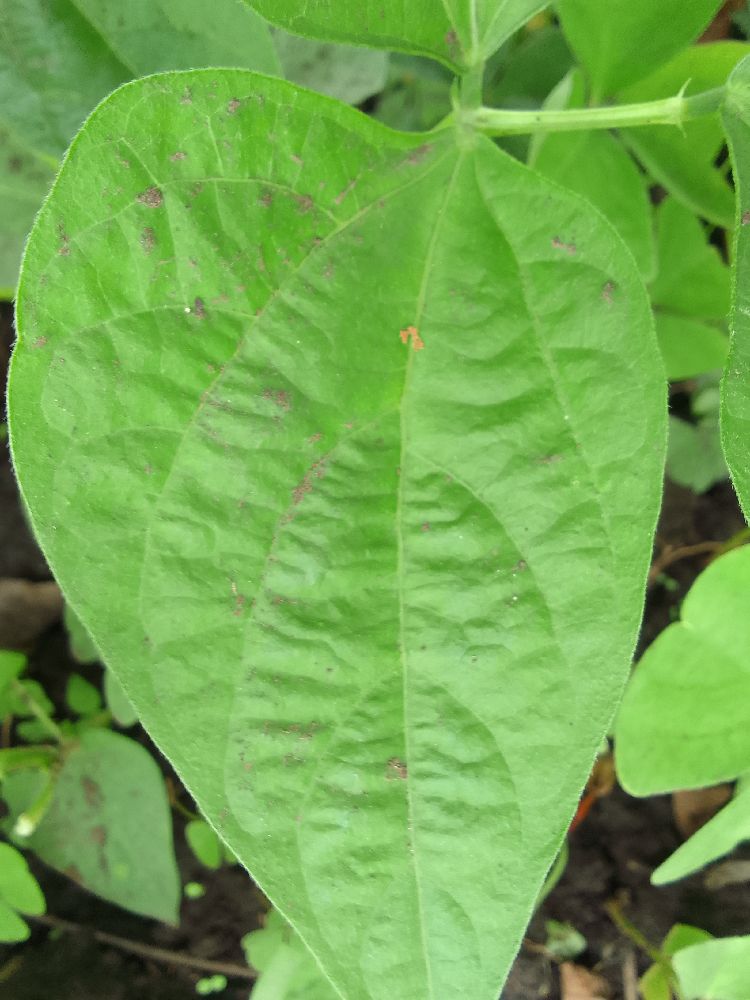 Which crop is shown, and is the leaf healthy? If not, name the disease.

common bean, healthy
